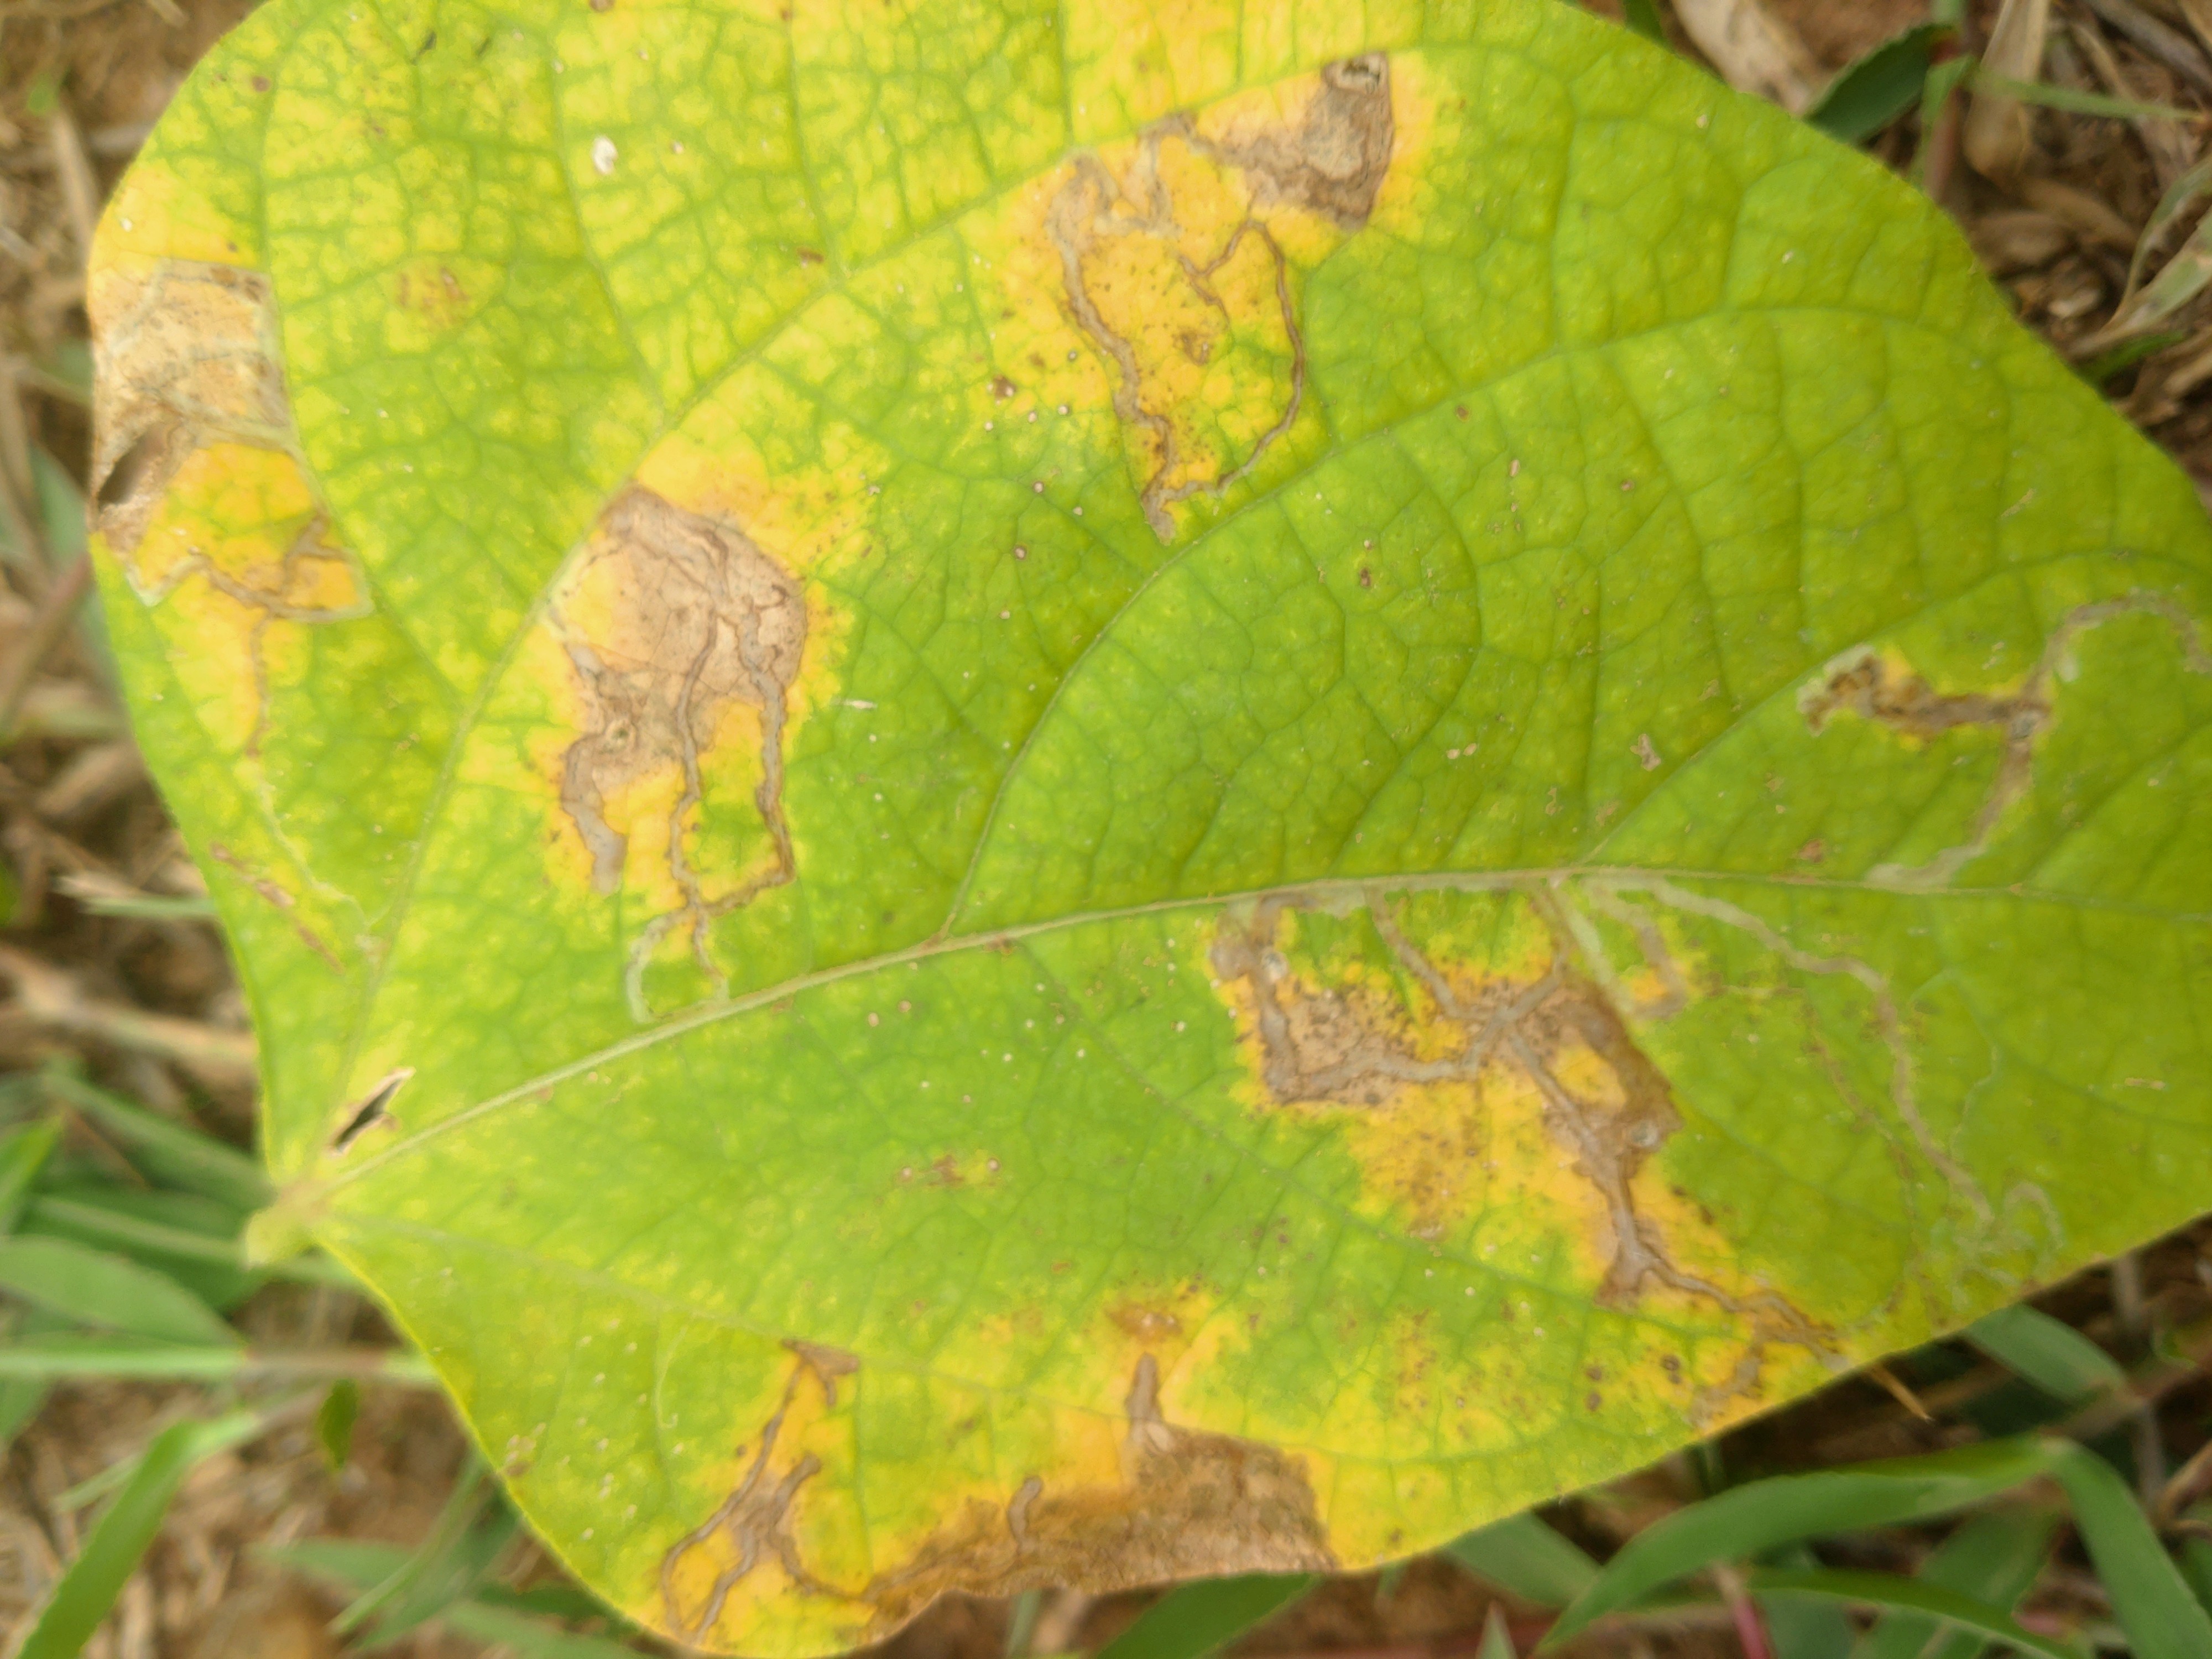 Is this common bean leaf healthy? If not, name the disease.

rust
